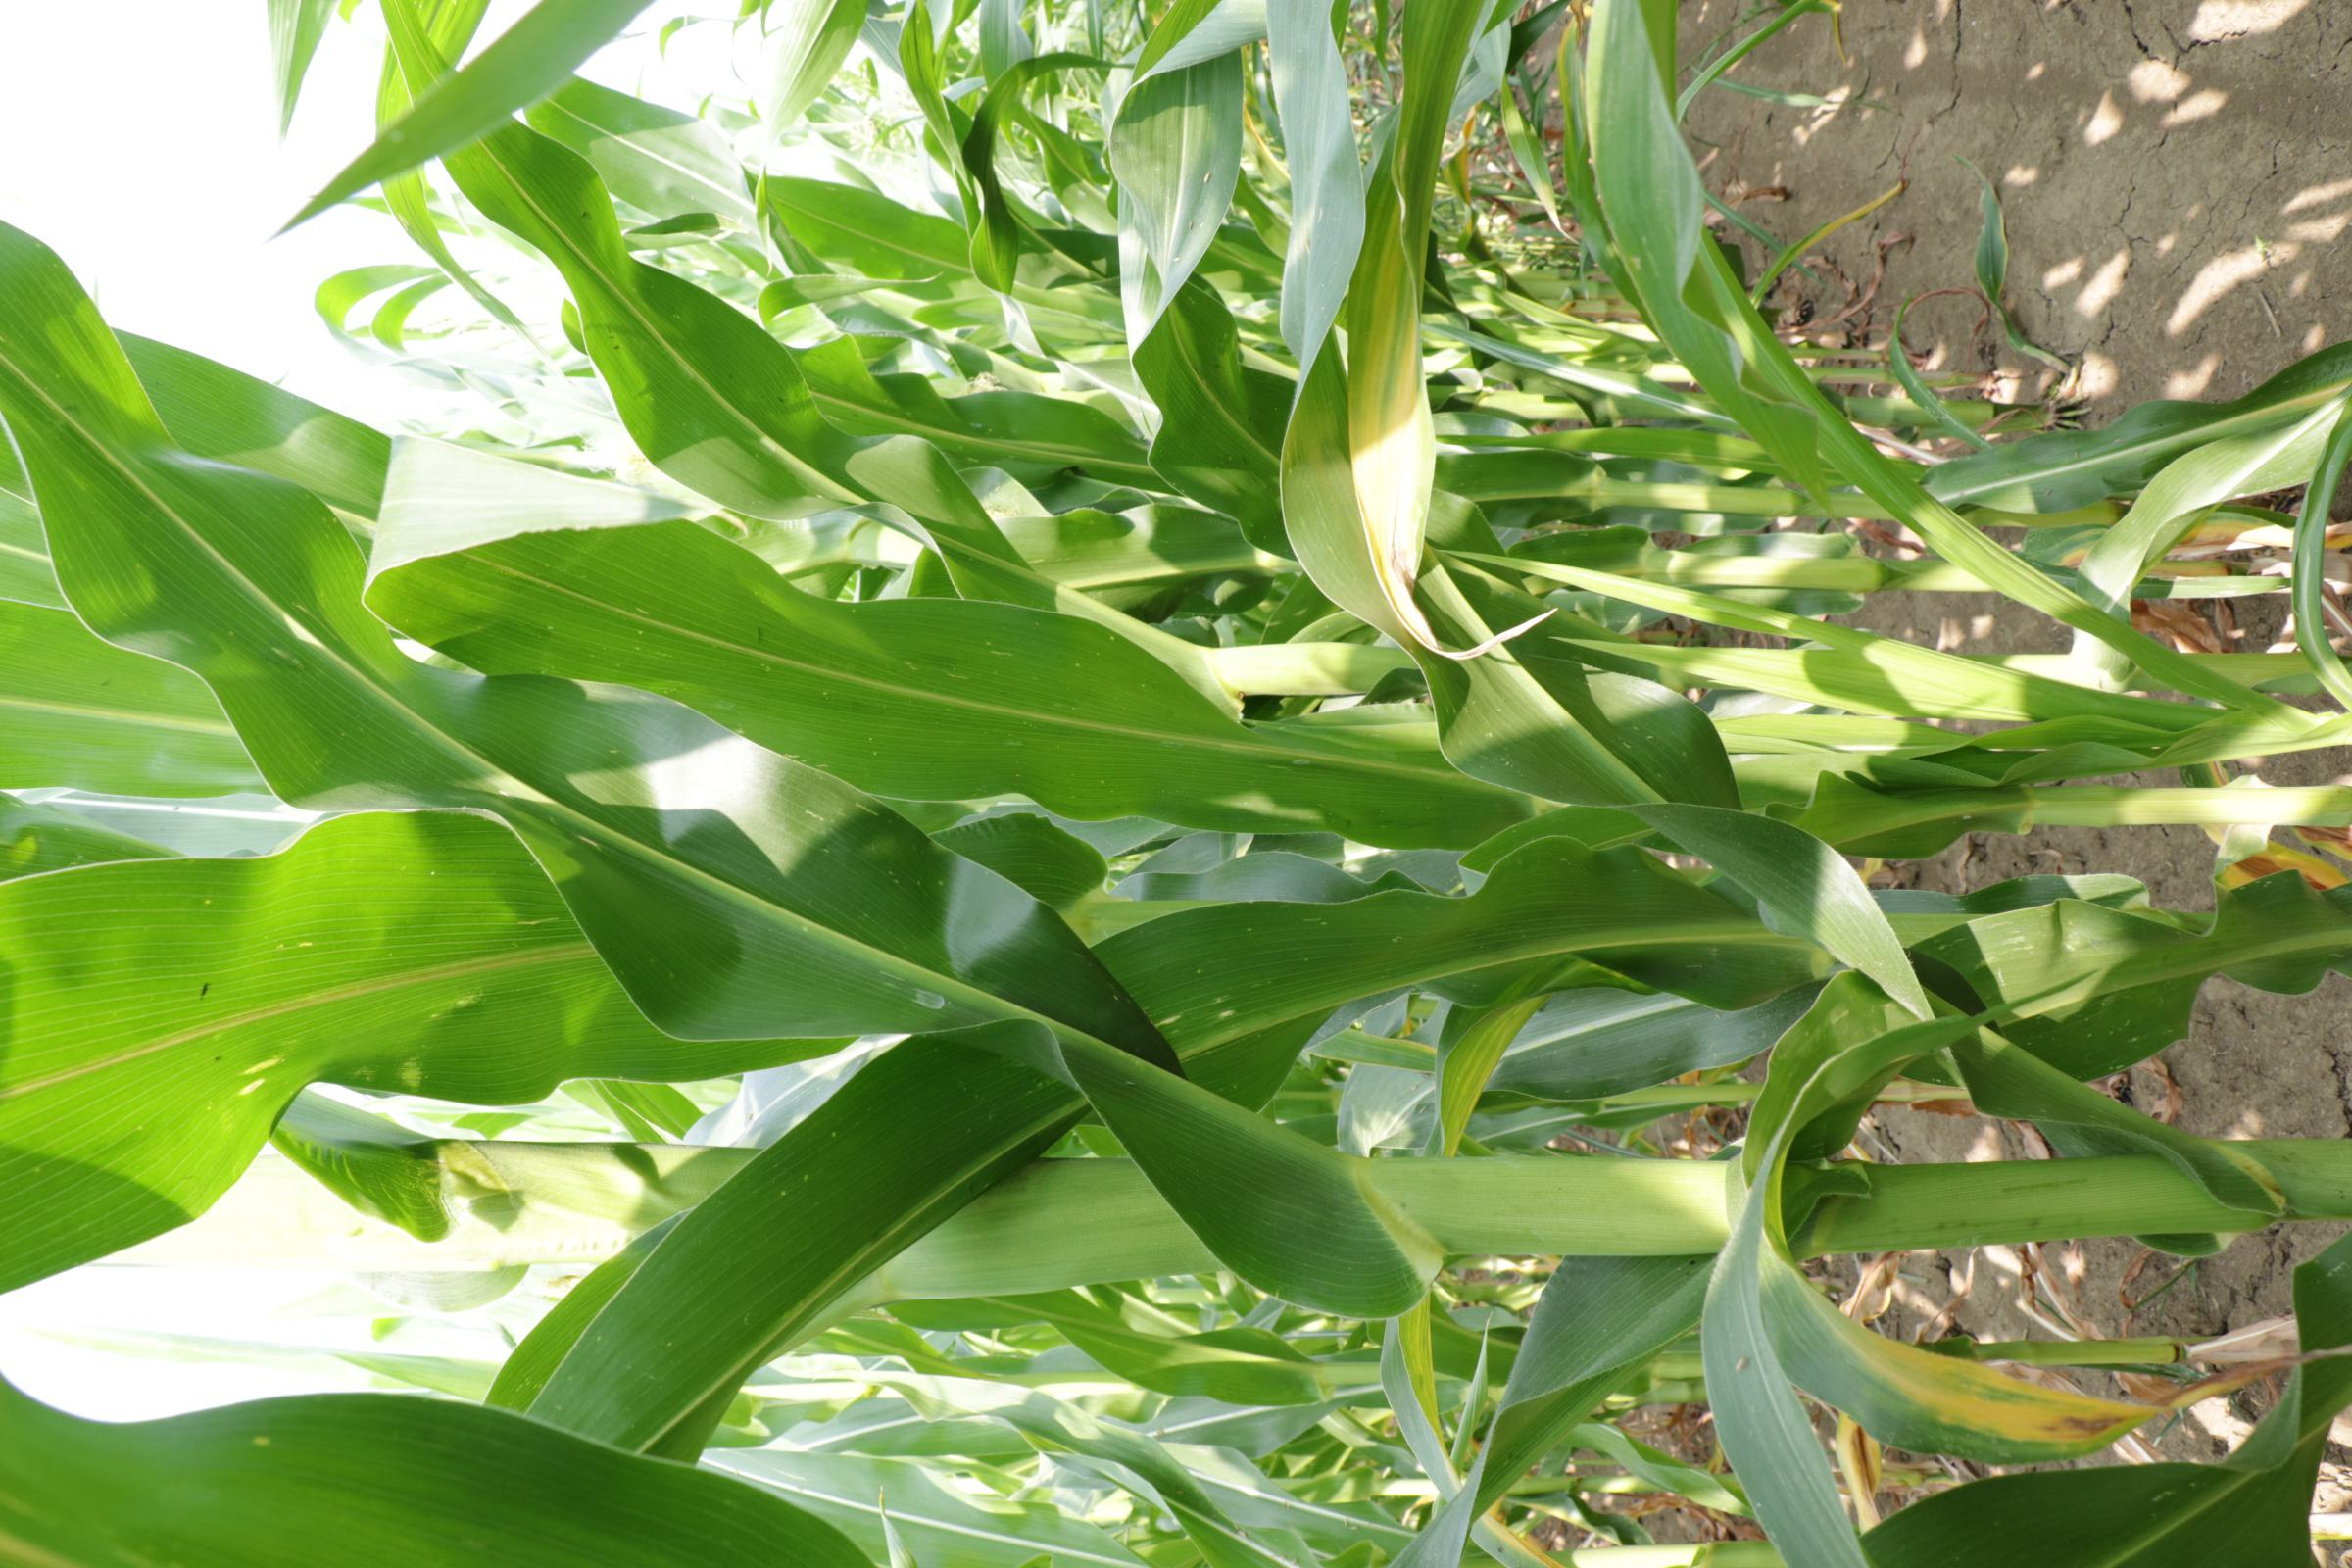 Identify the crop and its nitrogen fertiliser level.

maize, full nitrogen fertilisation
